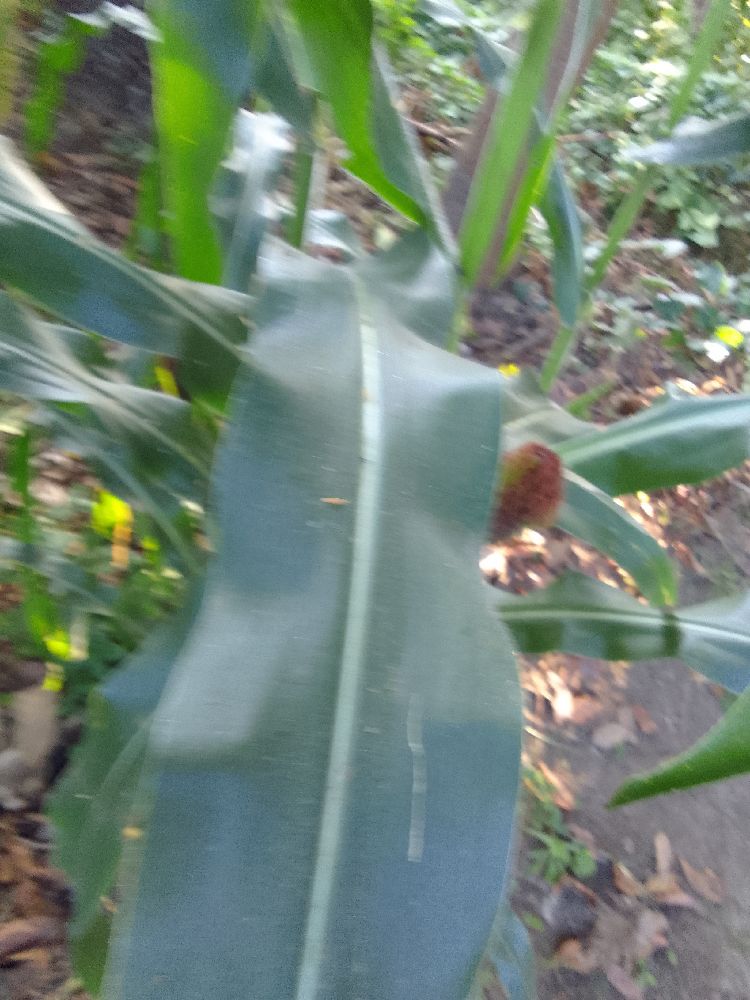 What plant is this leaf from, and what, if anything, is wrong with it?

maize, healthy
